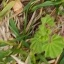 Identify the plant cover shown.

grass
